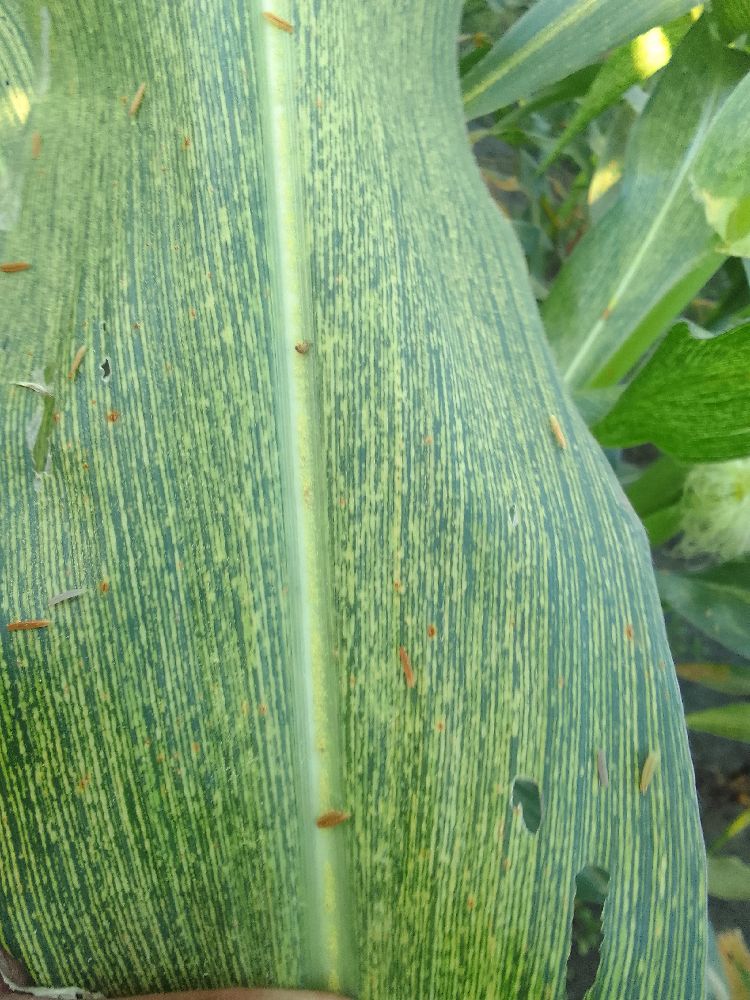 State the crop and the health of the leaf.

maize, maize streak virus
